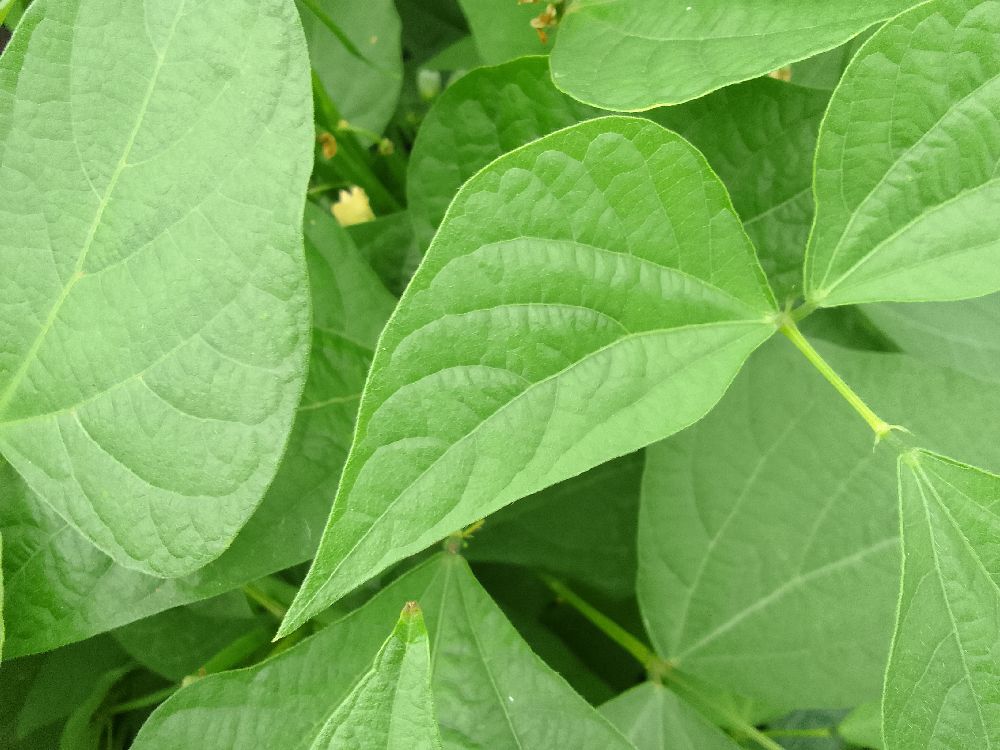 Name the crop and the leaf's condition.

common bean, healthy
